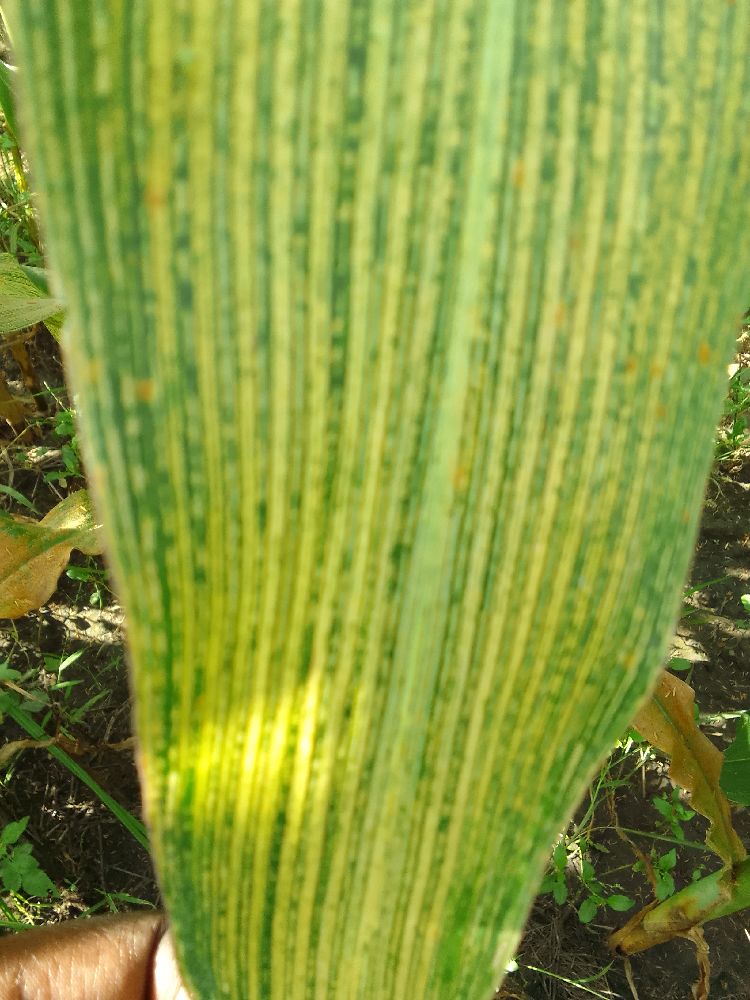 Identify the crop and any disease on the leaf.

maize, maize streak virus
